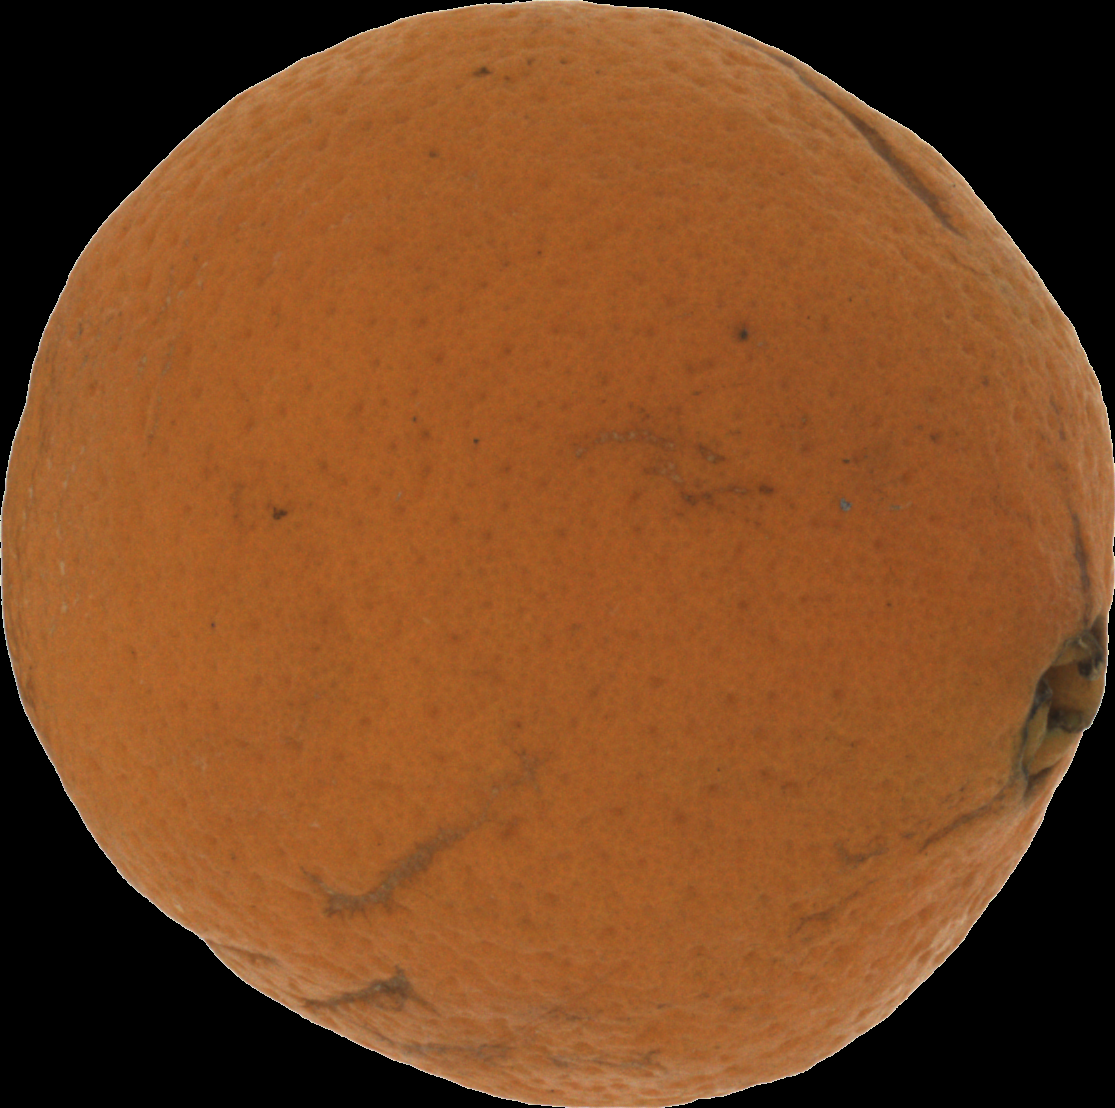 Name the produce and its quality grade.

orange, bad
